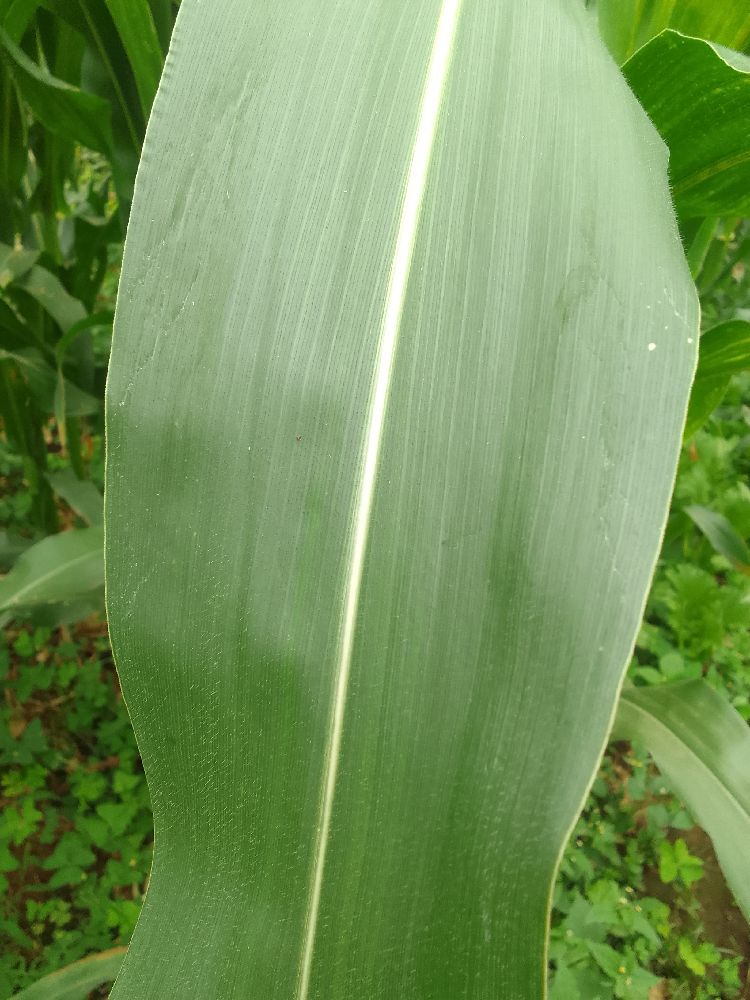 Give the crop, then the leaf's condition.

maize, healthy
